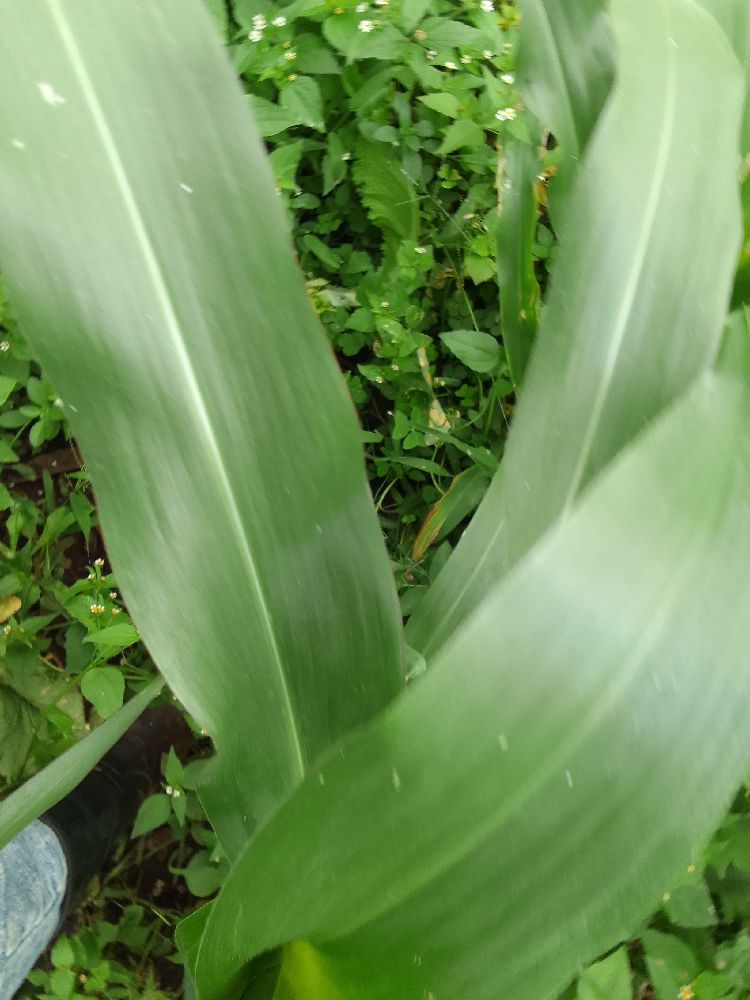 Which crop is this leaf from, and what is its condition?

maize, healthy
